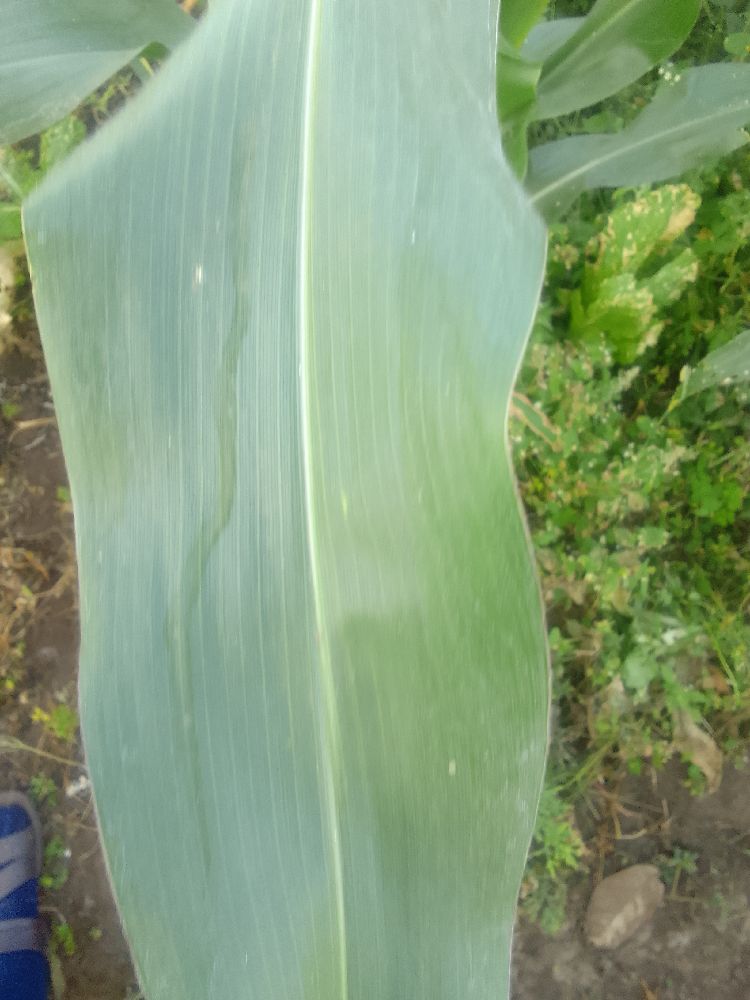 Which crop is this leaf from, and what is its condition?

maize, healthy
